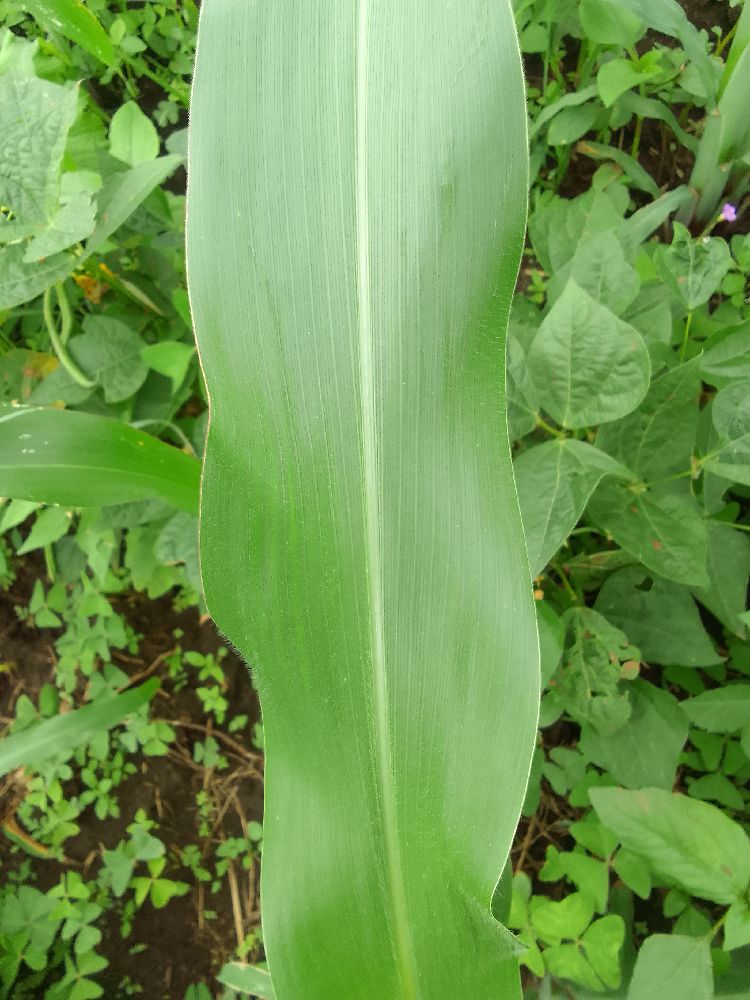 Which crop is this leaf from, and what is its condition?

maize, healthy
